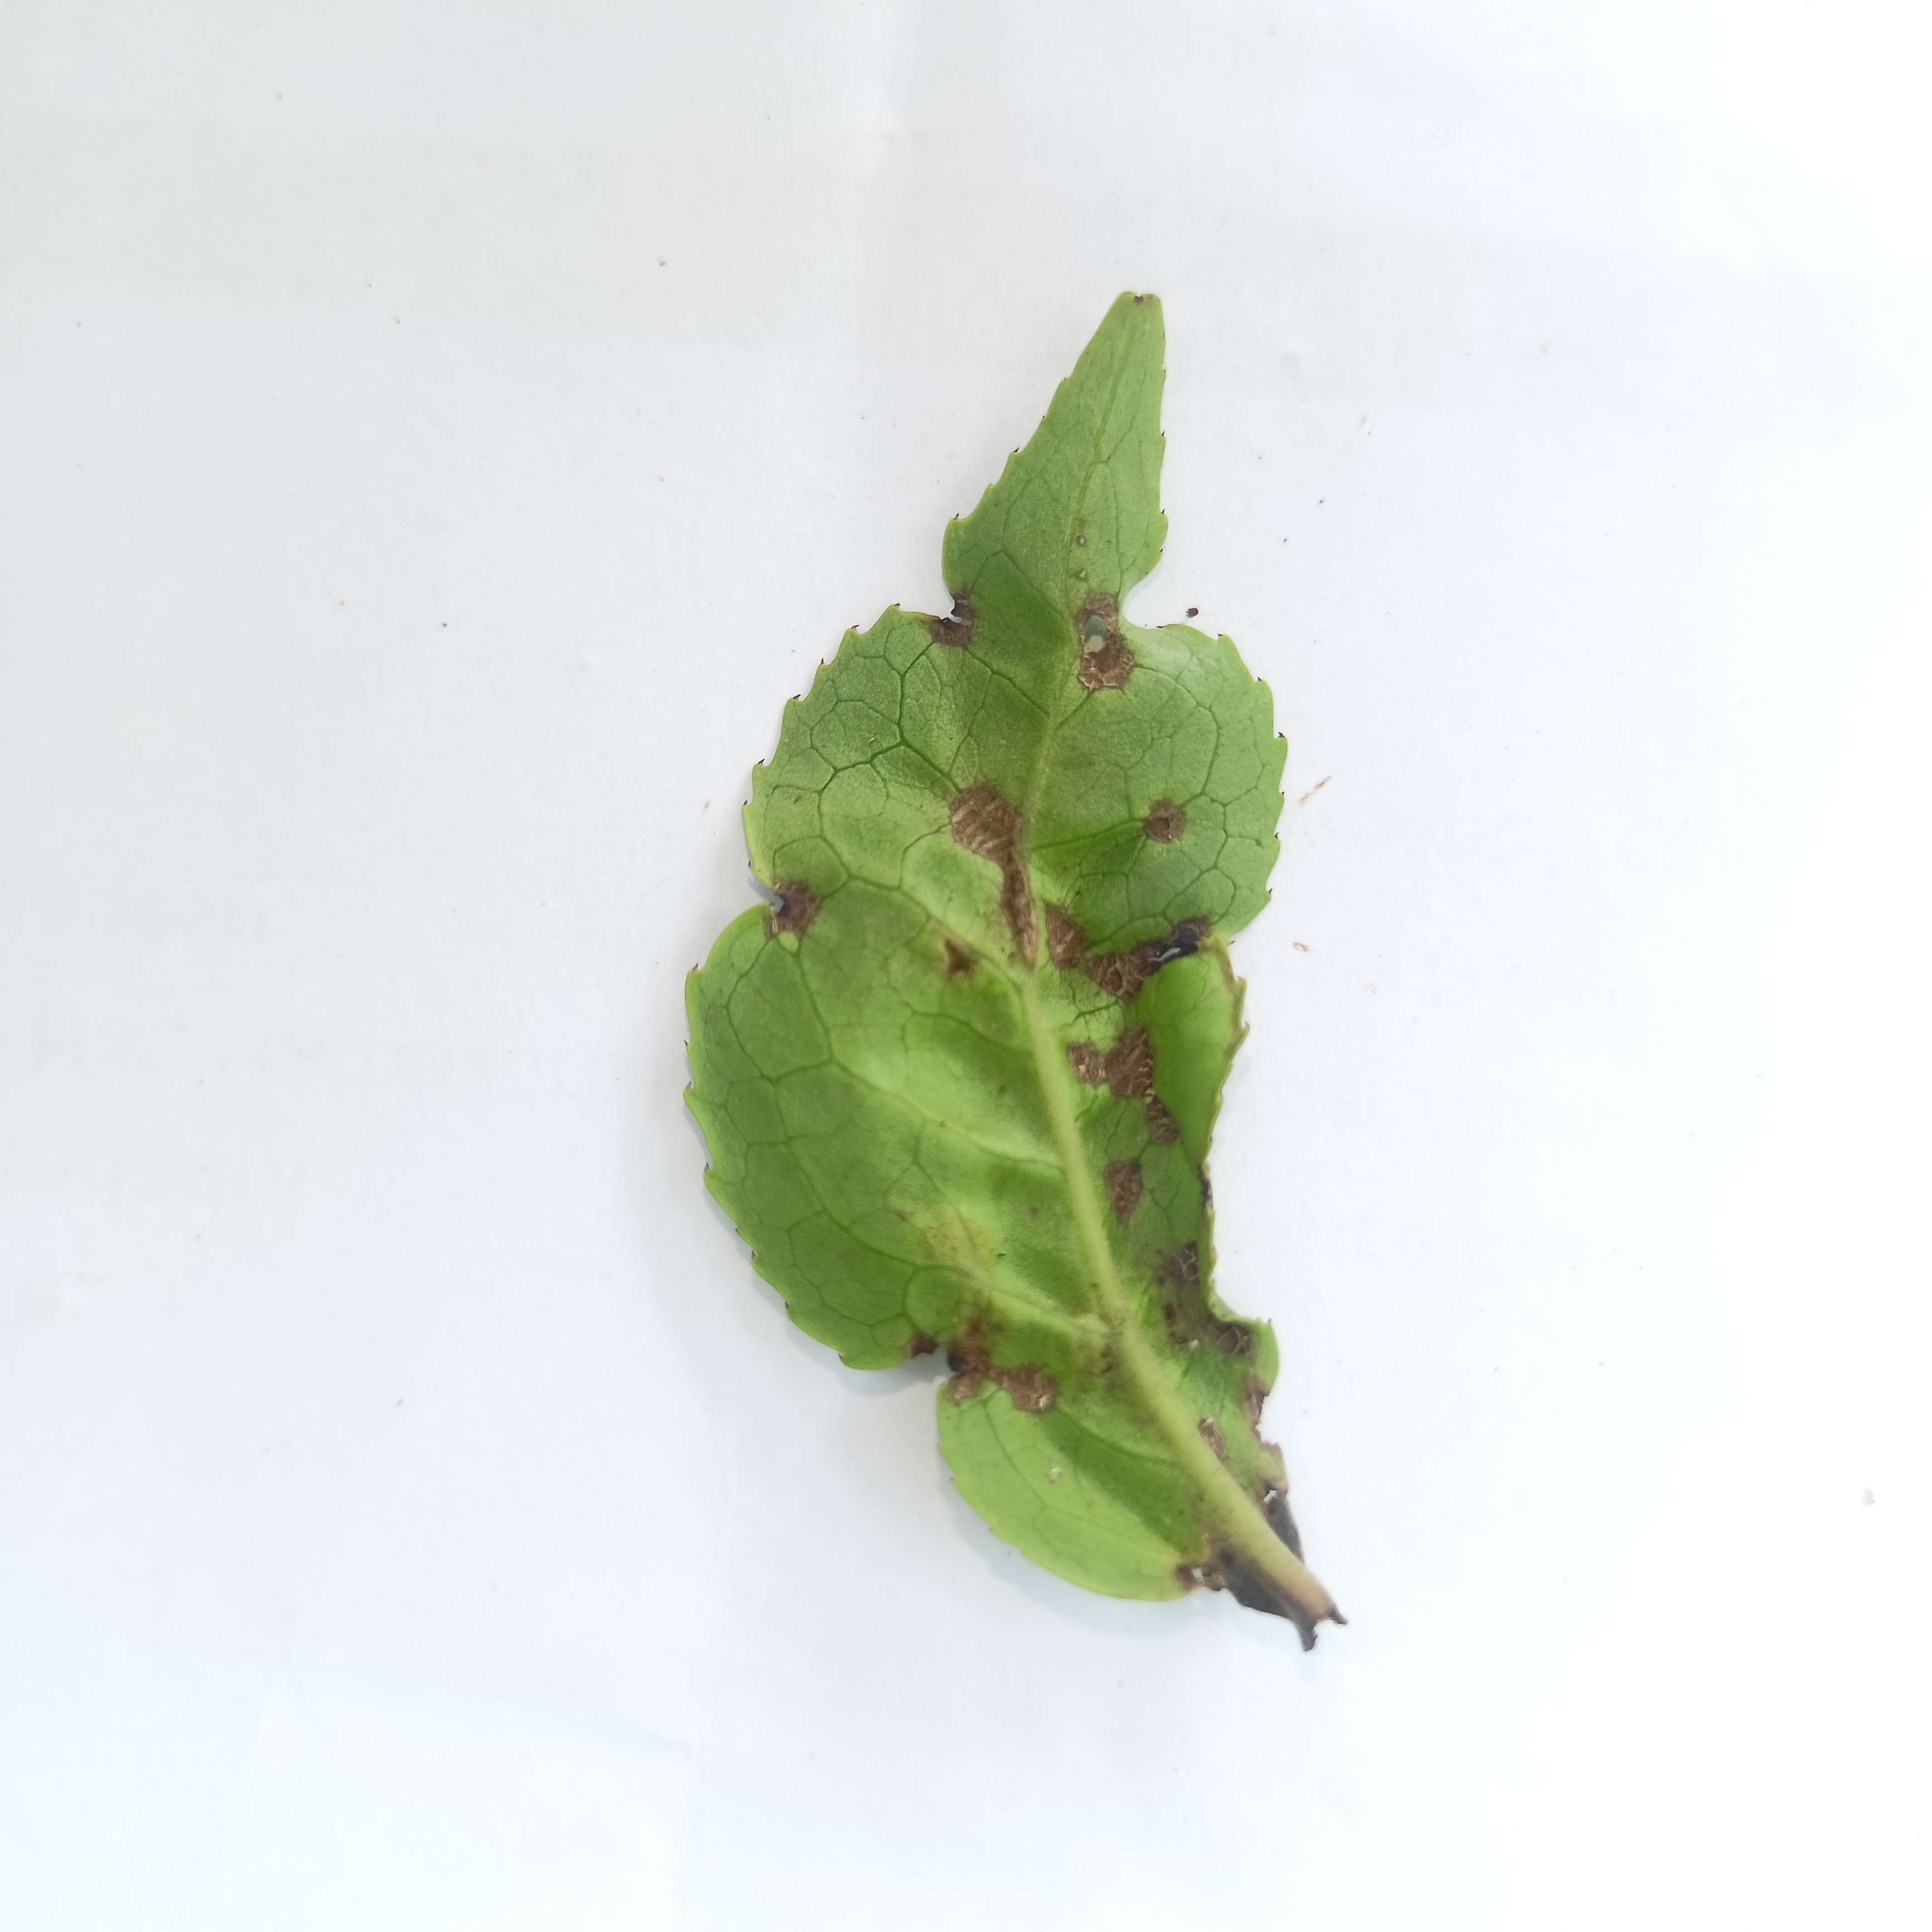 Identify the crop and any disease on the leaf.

tea, helopeltis
